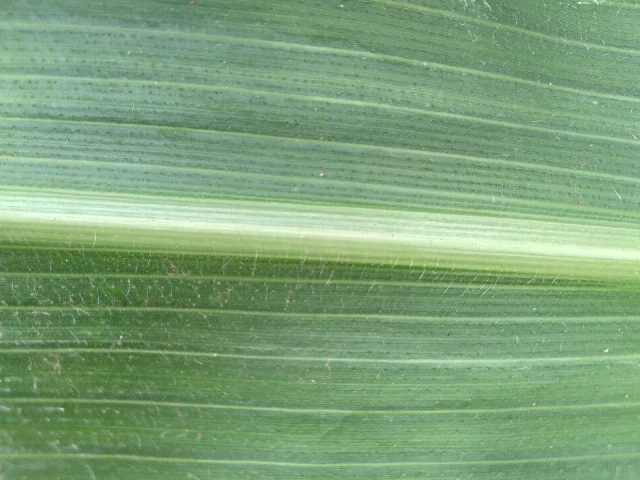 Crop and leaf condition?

maize, healthy
